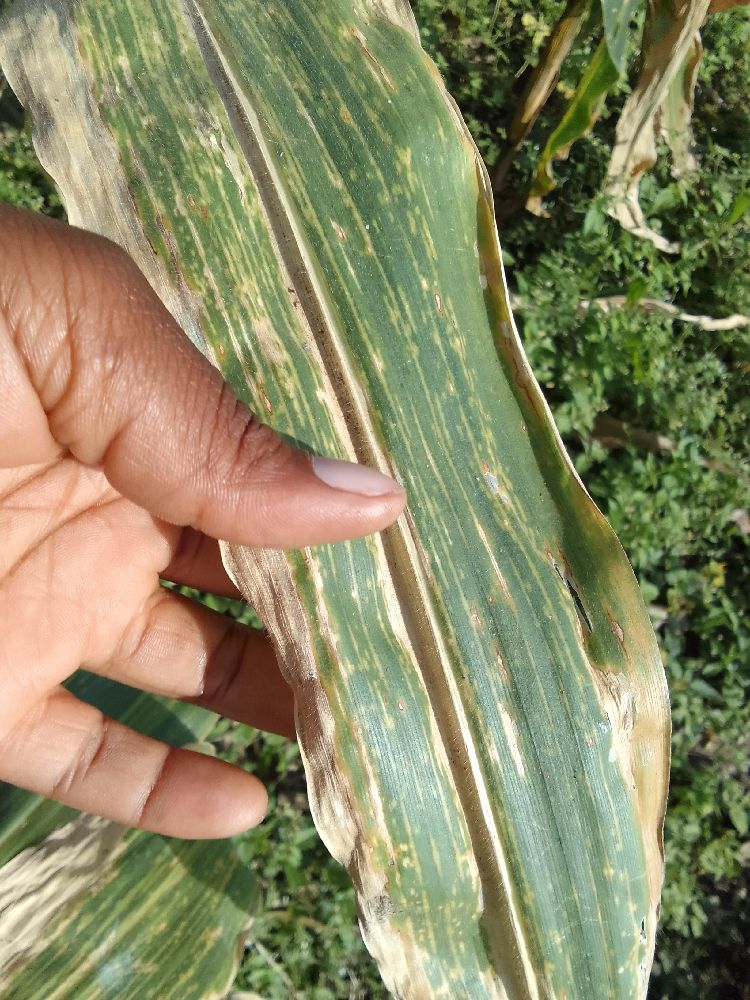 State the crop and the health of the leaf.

maize, maize lethal necrosis
